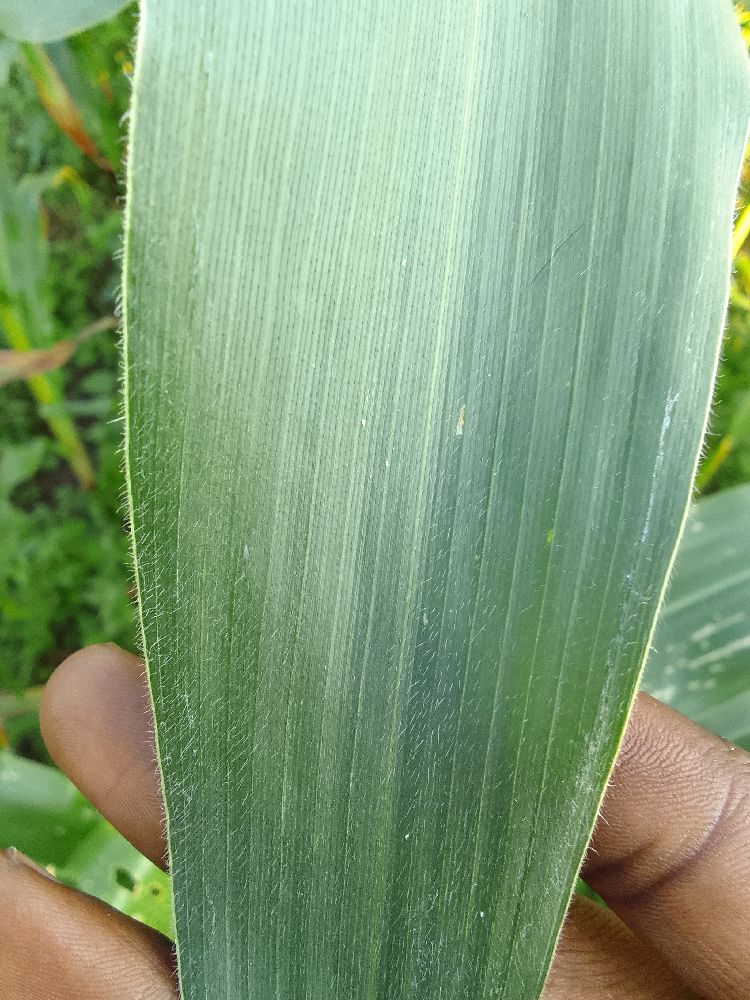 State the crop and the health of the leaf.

maize, healthy
